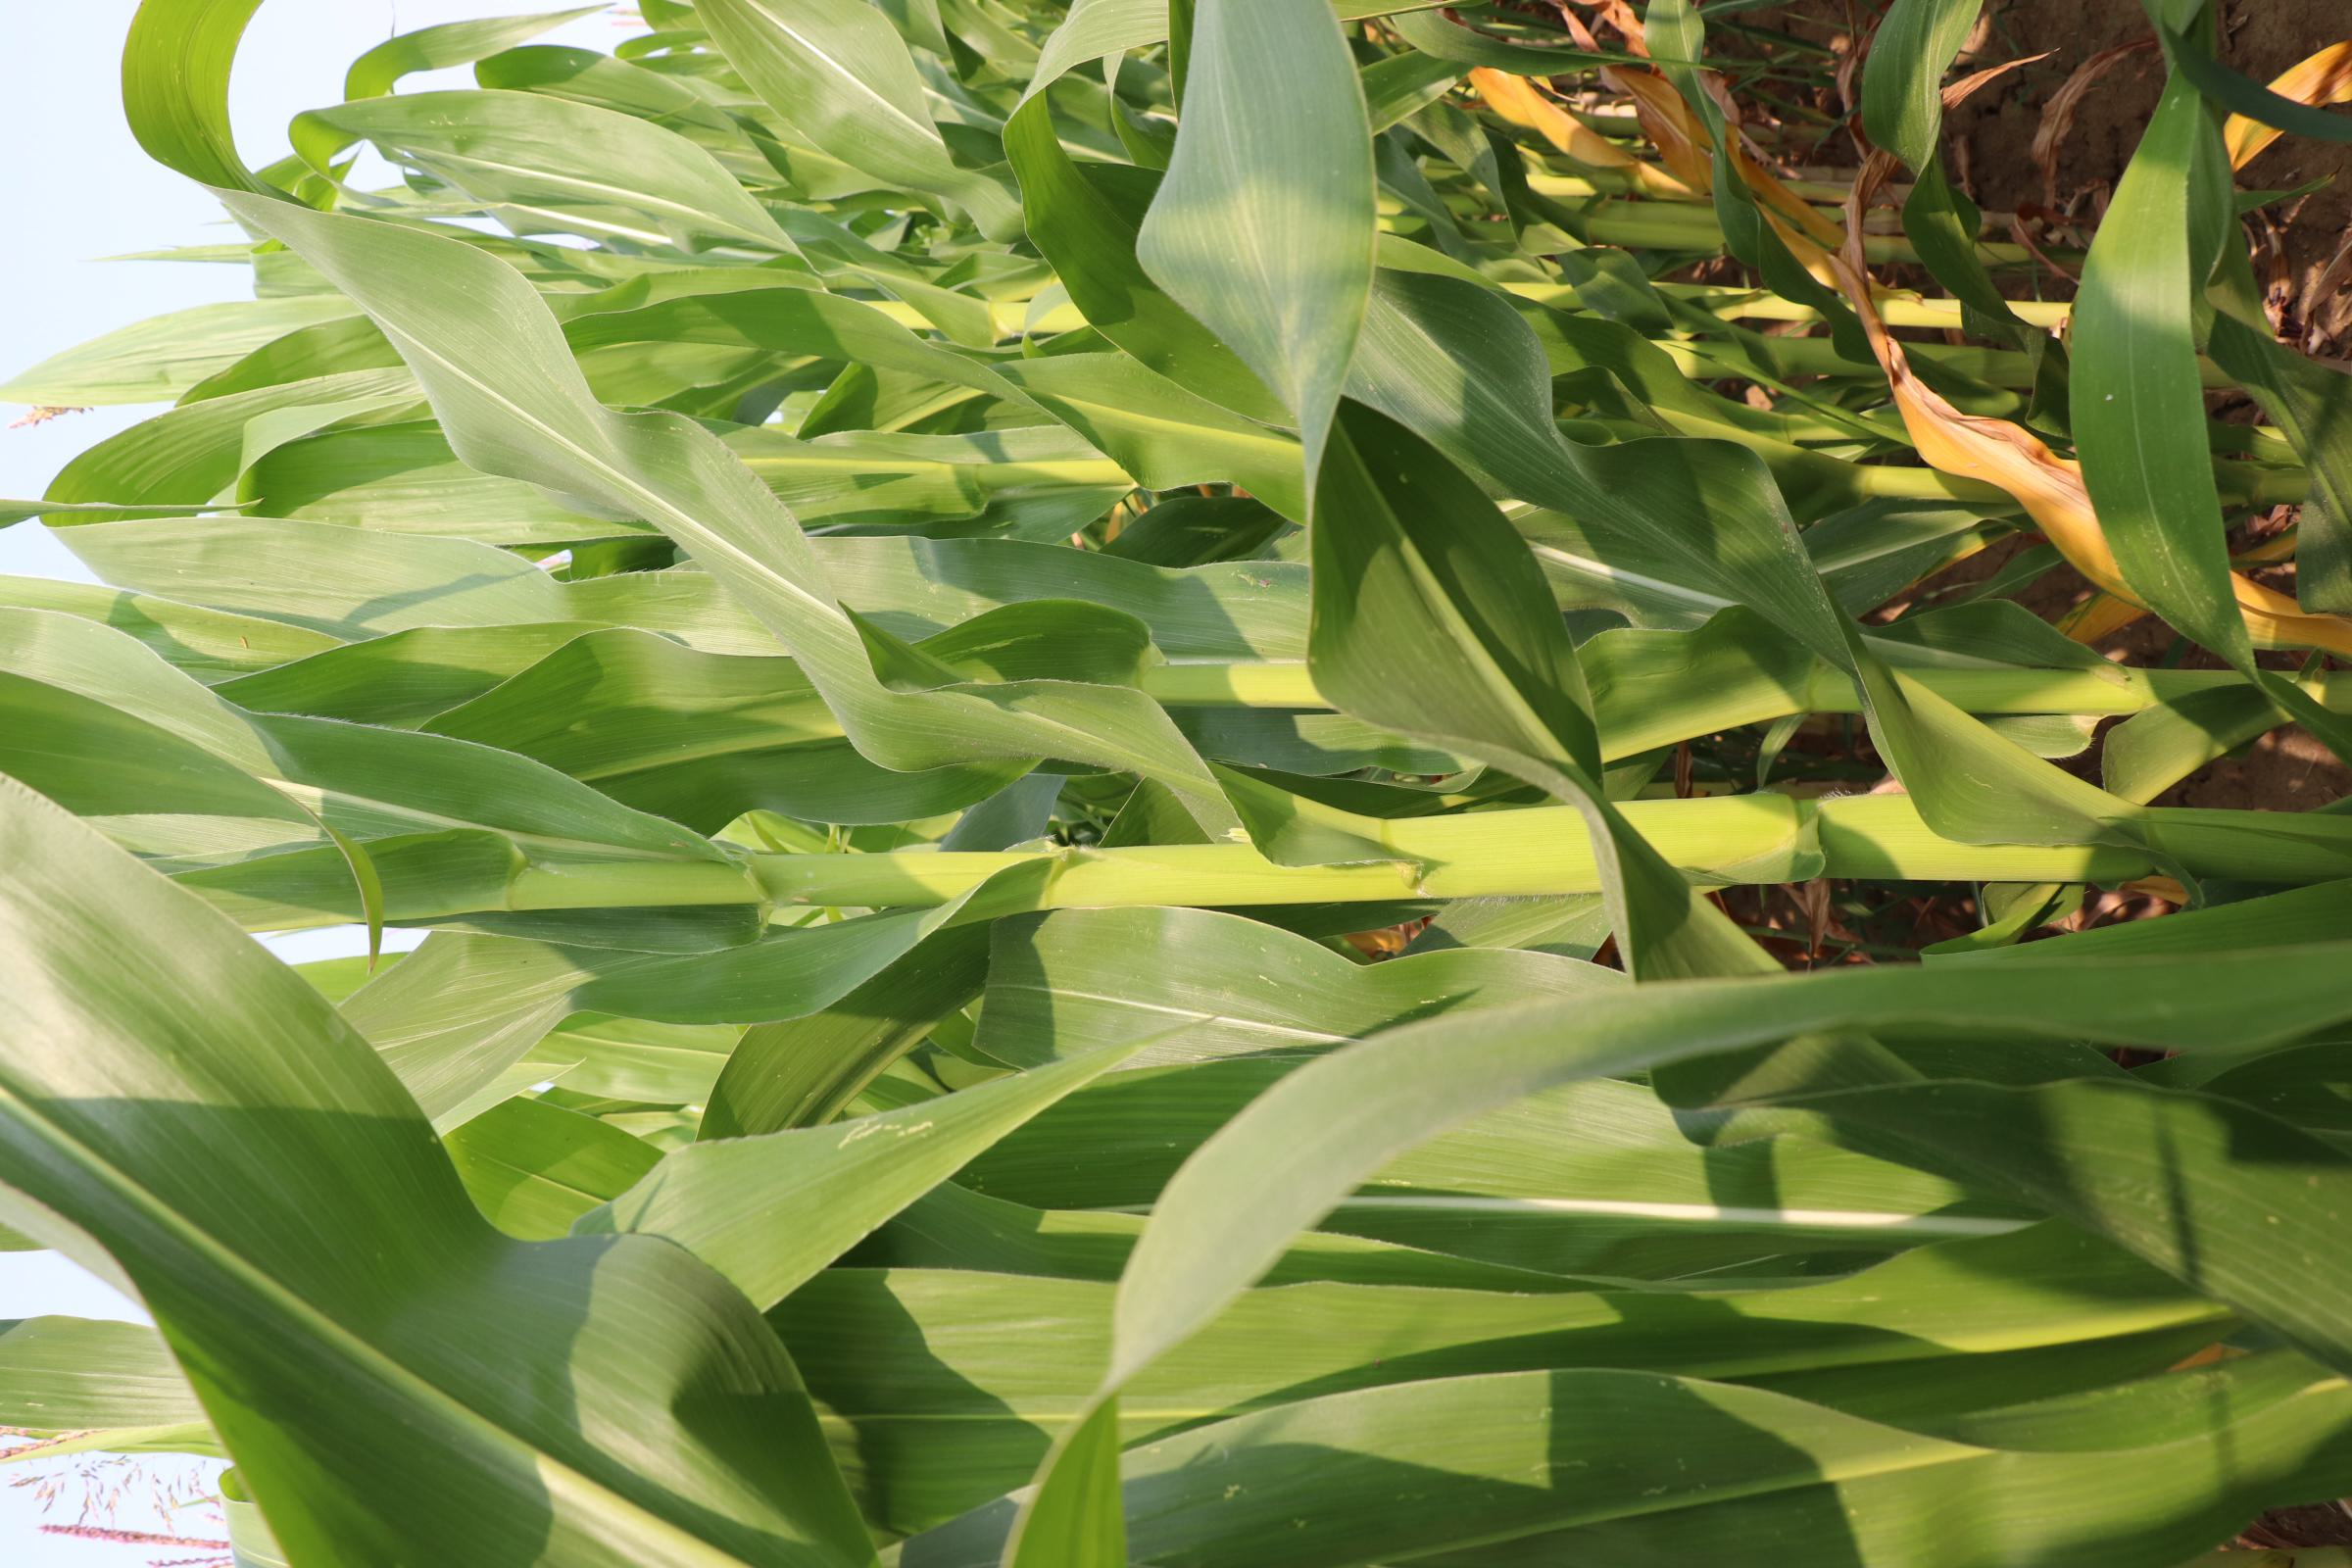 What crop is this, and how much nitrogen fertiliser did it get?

maize, no added nitrogen
